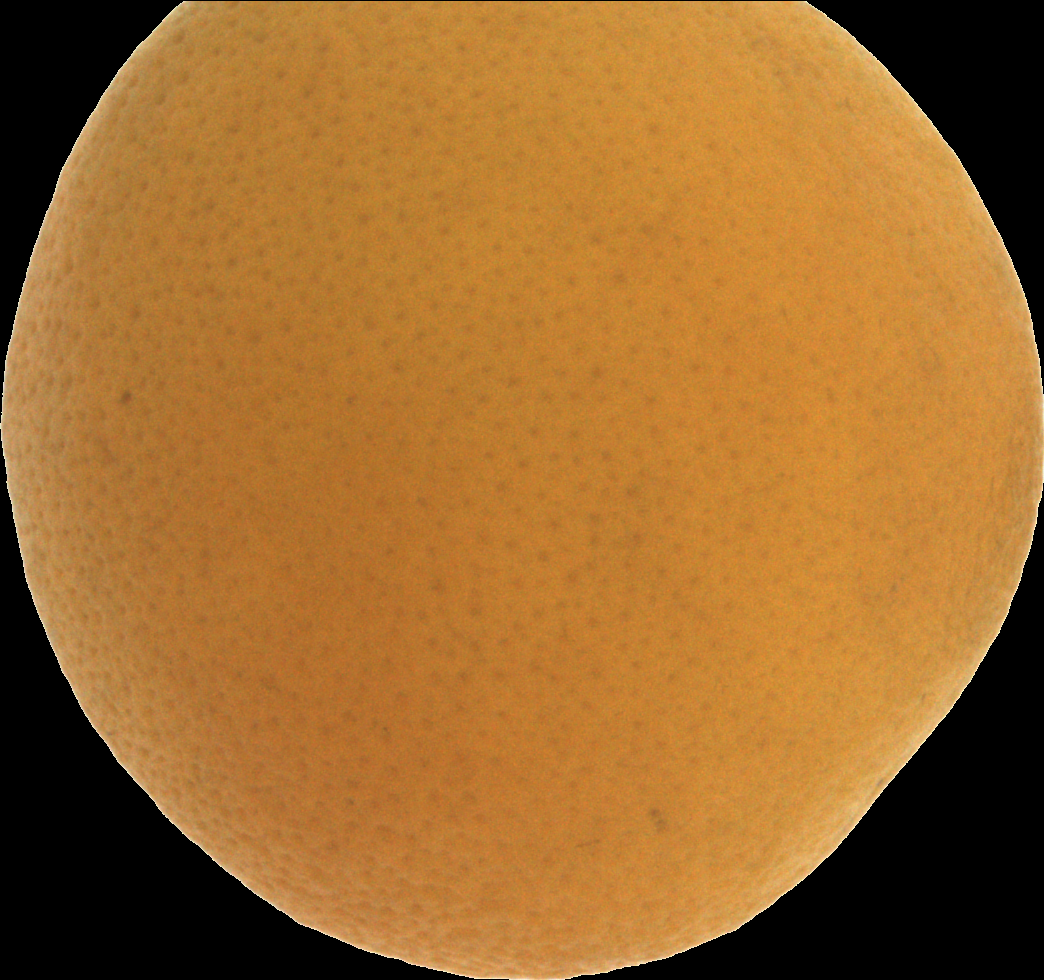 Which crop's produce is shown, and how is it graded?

orange, bad
